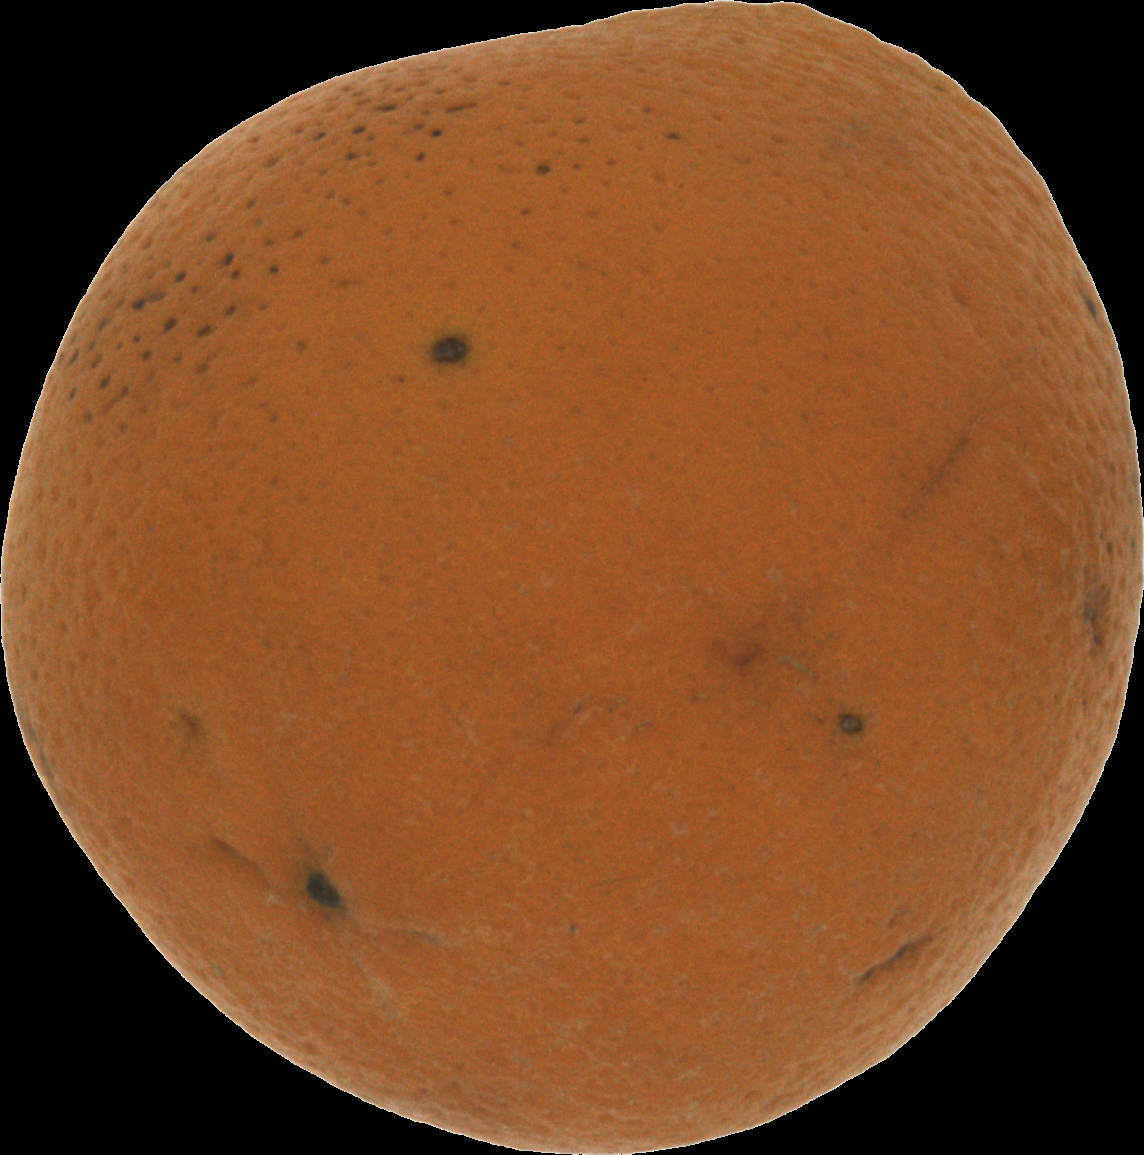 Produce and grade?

orange, bad
